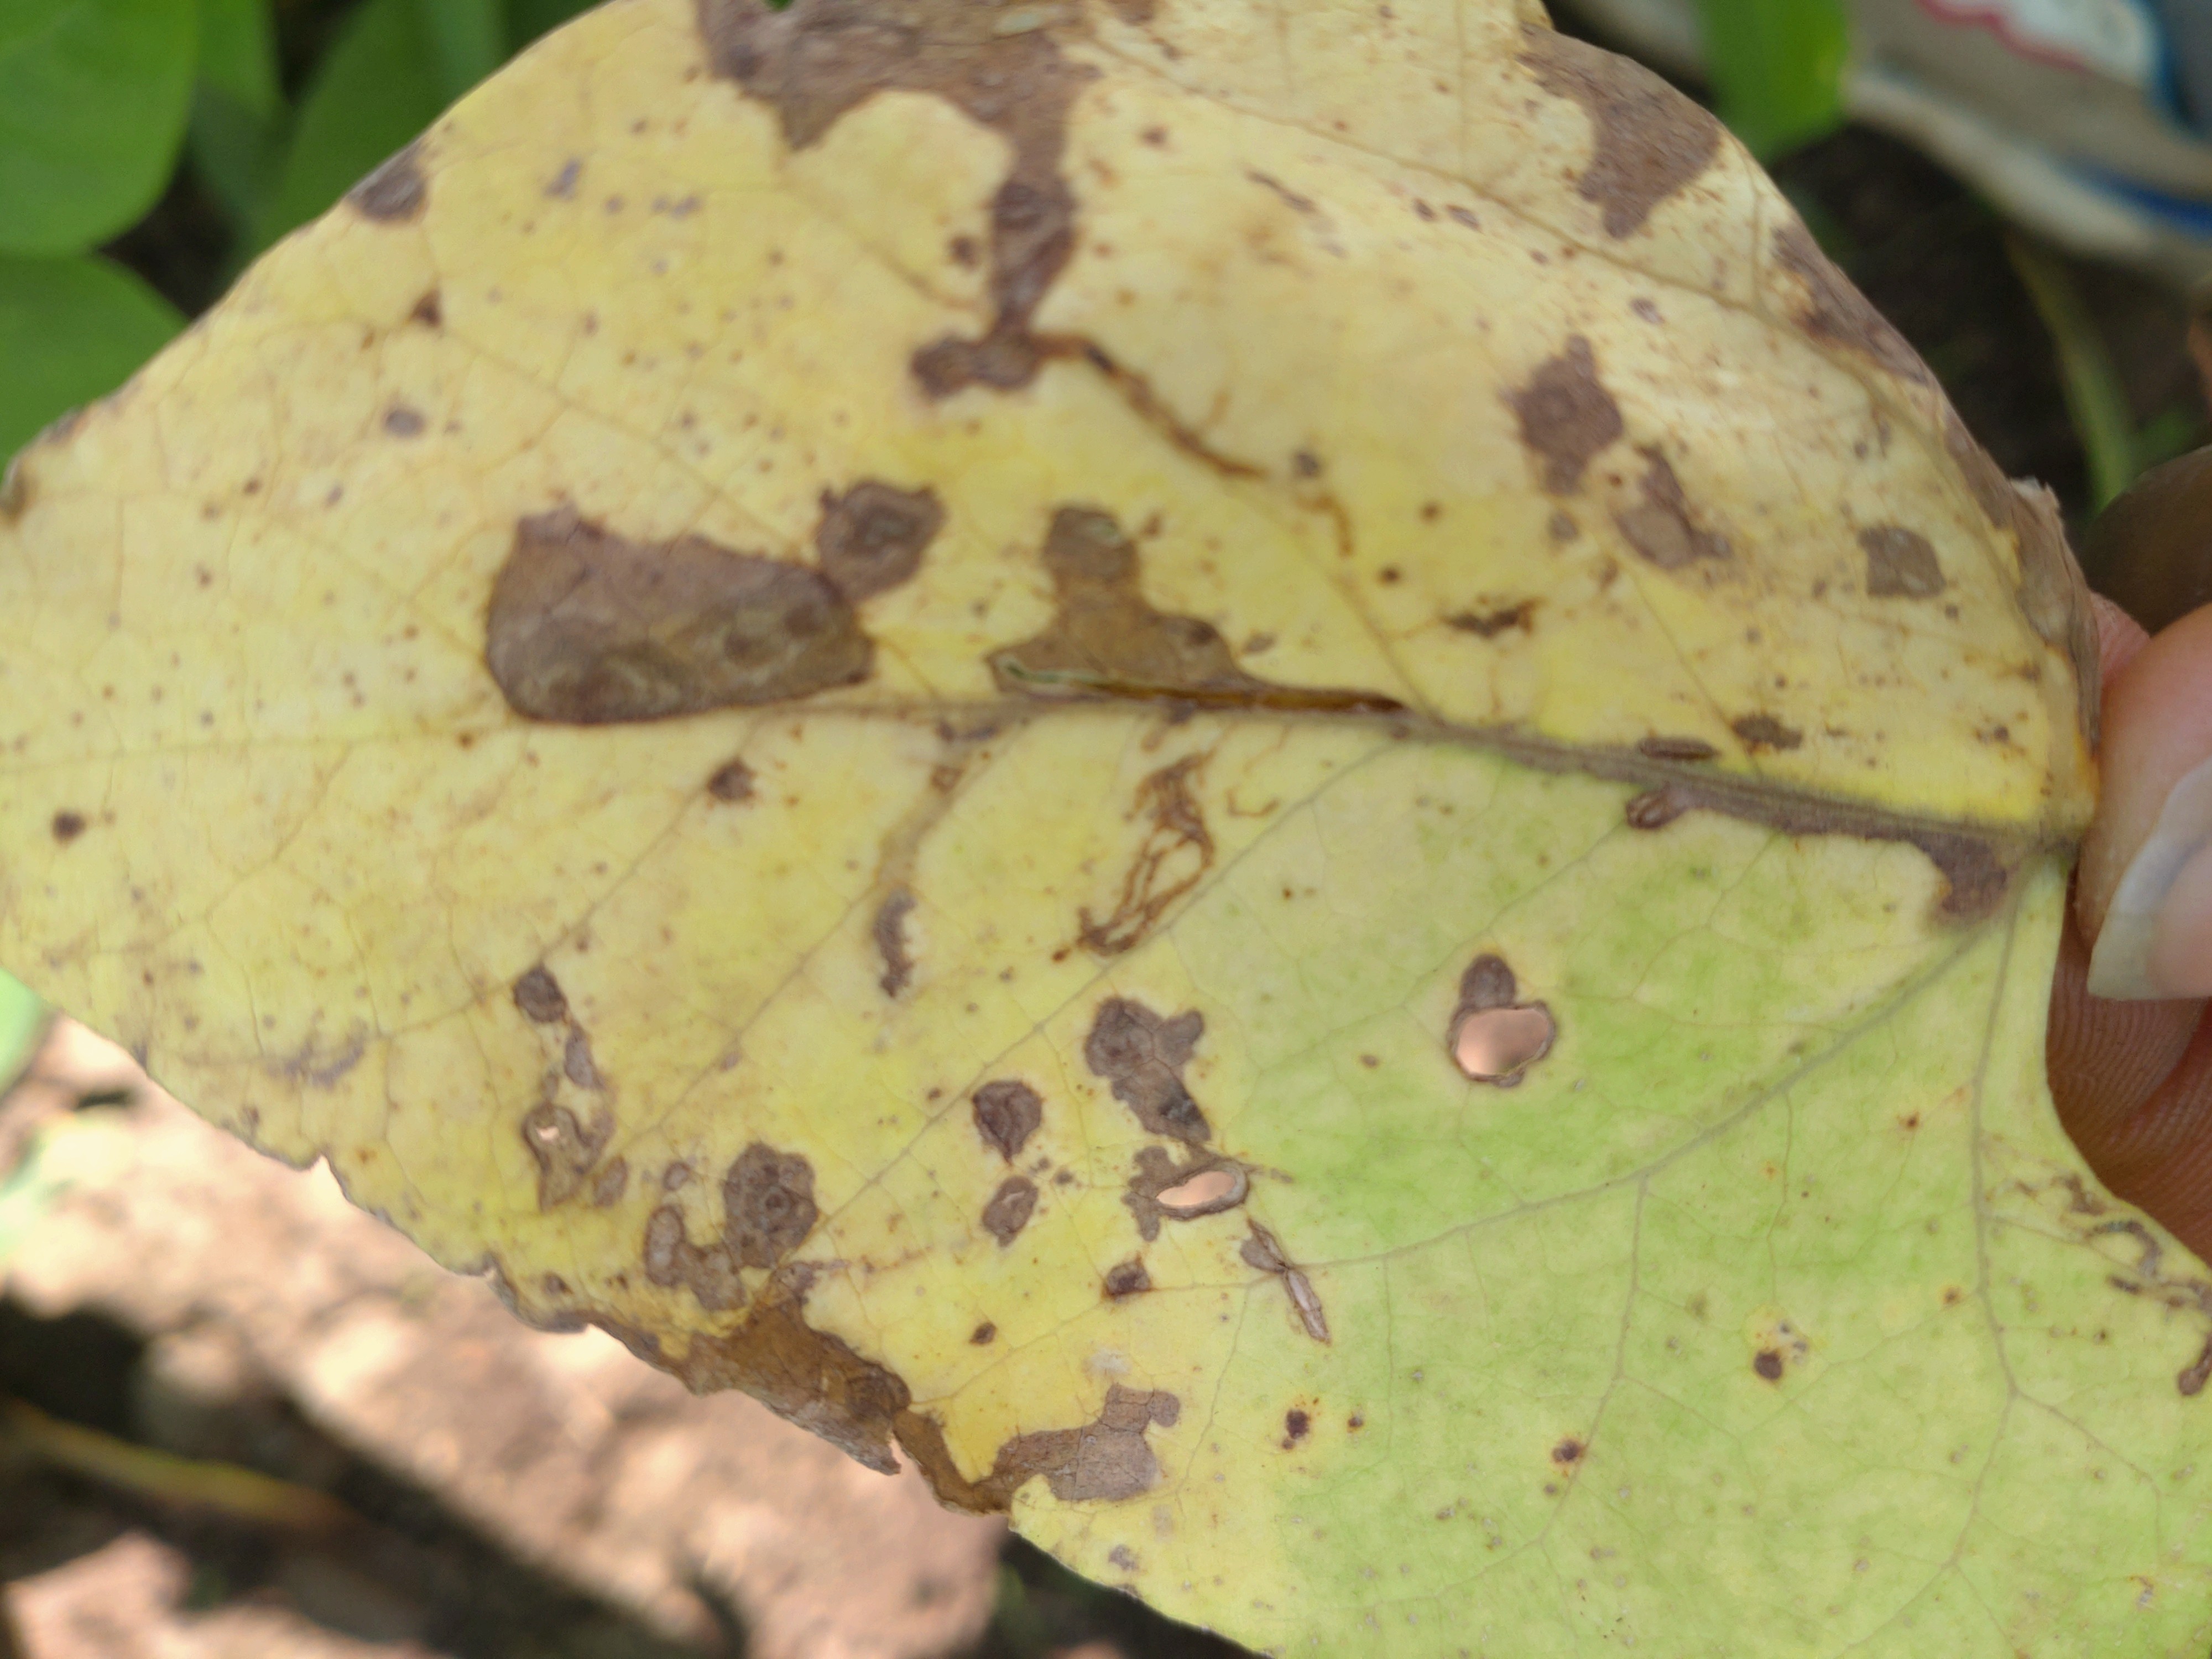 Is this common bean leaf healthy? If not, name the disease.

anthracnose
